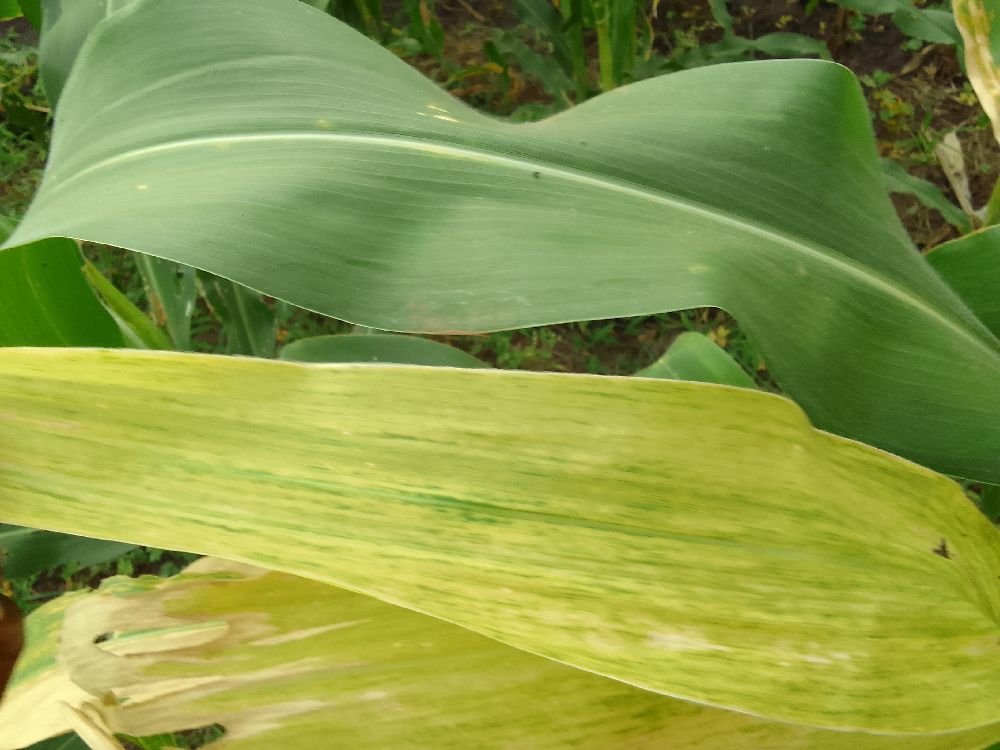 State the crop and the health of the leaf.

maize, maize lethal necrosis
